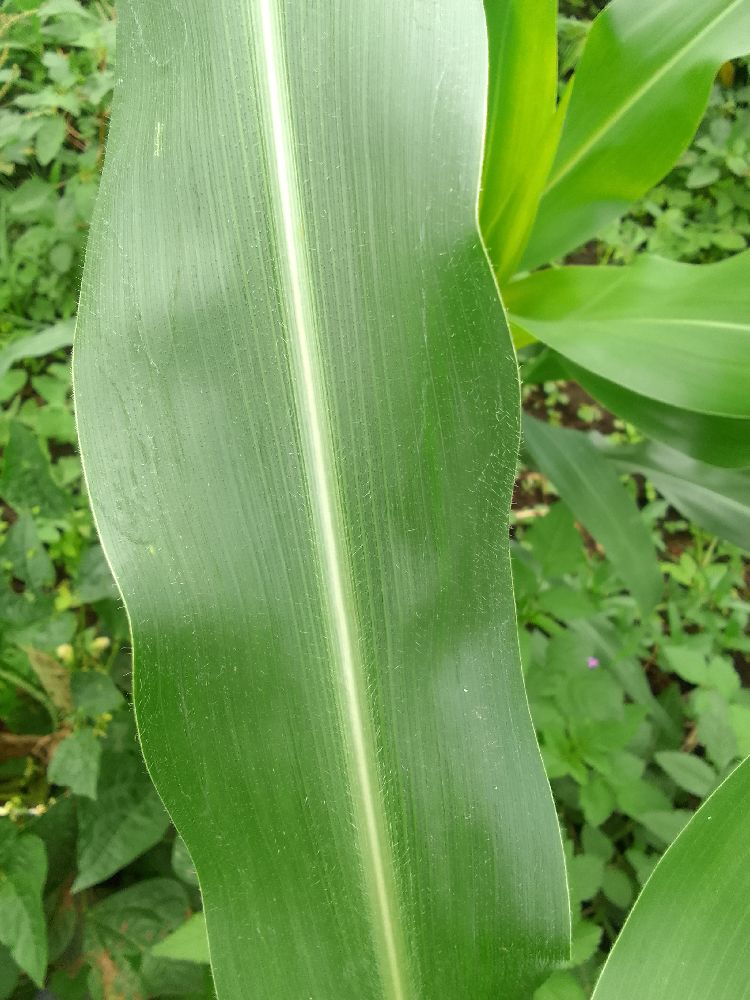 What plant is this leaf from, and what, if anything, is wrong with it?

maize, healthy
